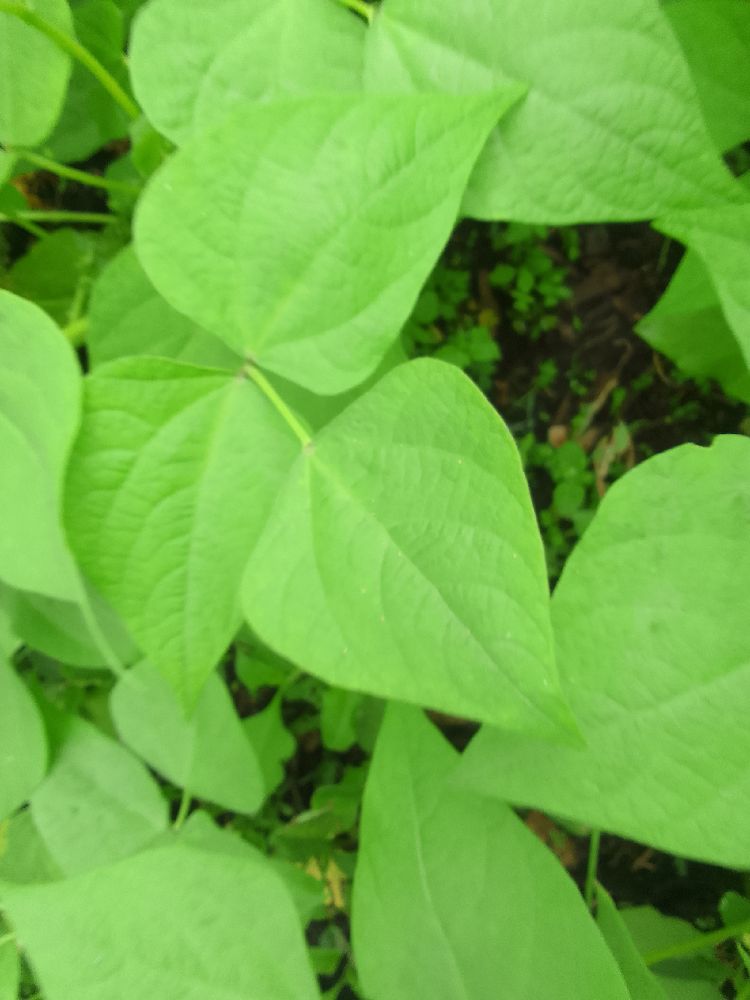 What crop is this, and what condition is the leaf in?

common bean, healthy
